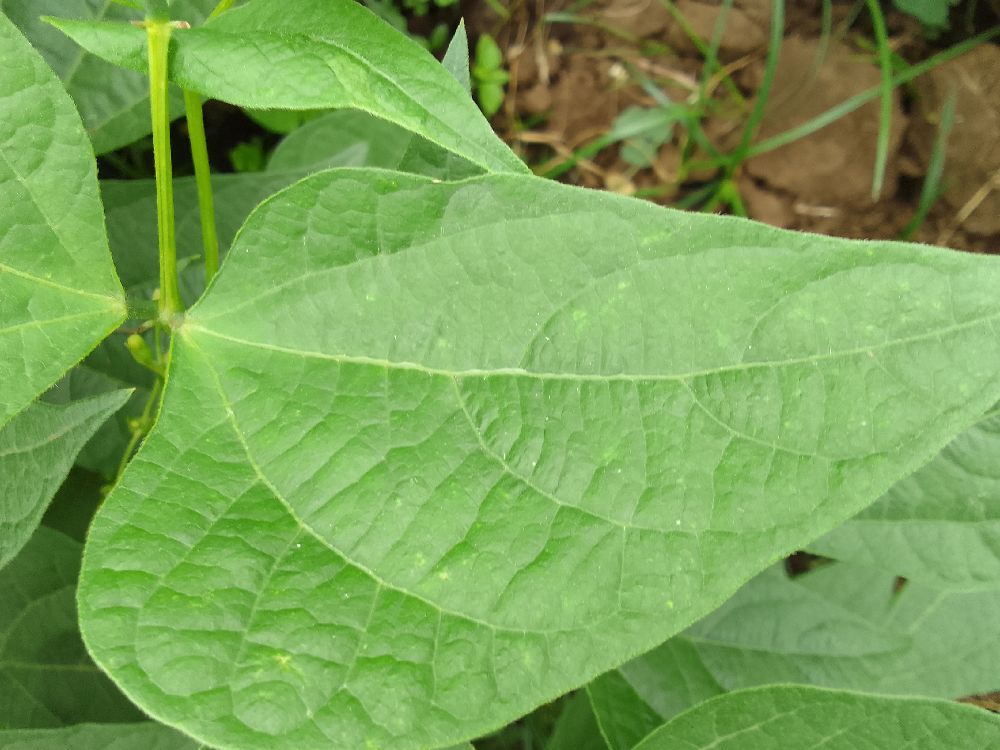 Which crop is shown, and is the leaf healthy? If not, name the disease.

common bean, healthy
